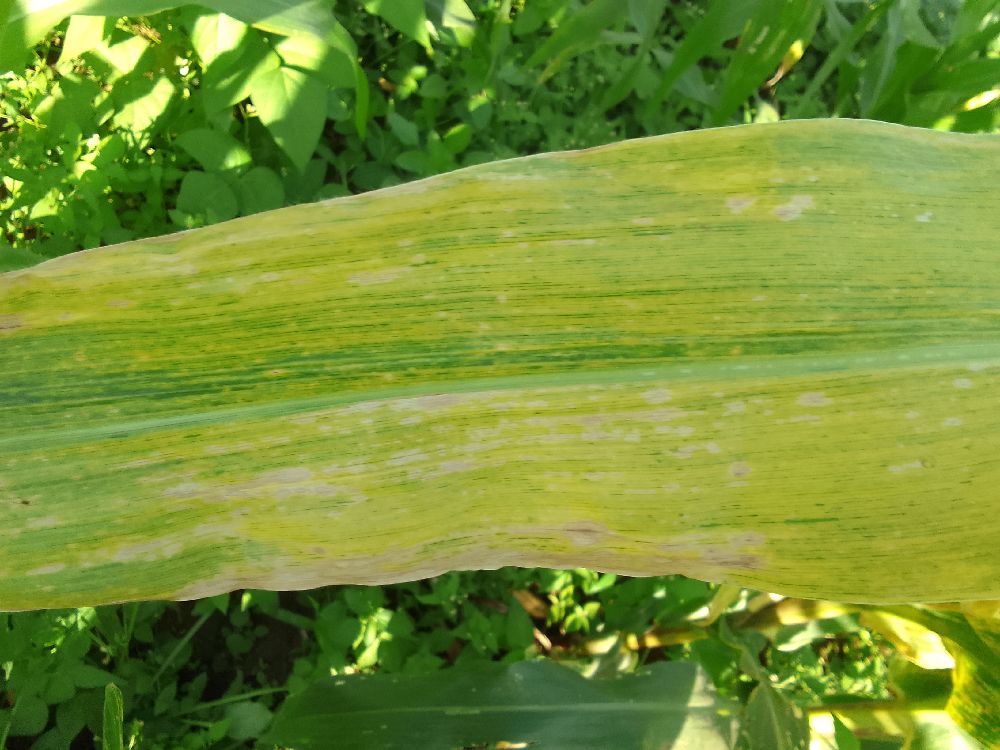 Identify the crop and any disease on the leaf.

maize, maize lethal necrosis
